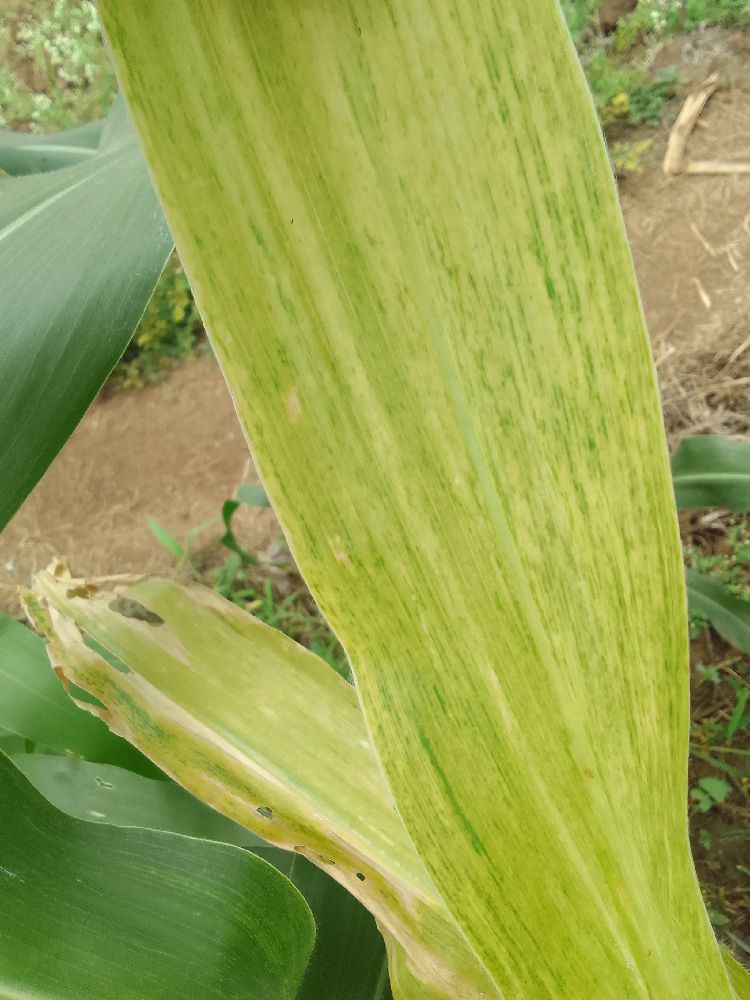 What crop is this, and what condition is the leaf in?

maize, maize lethal necrosis
